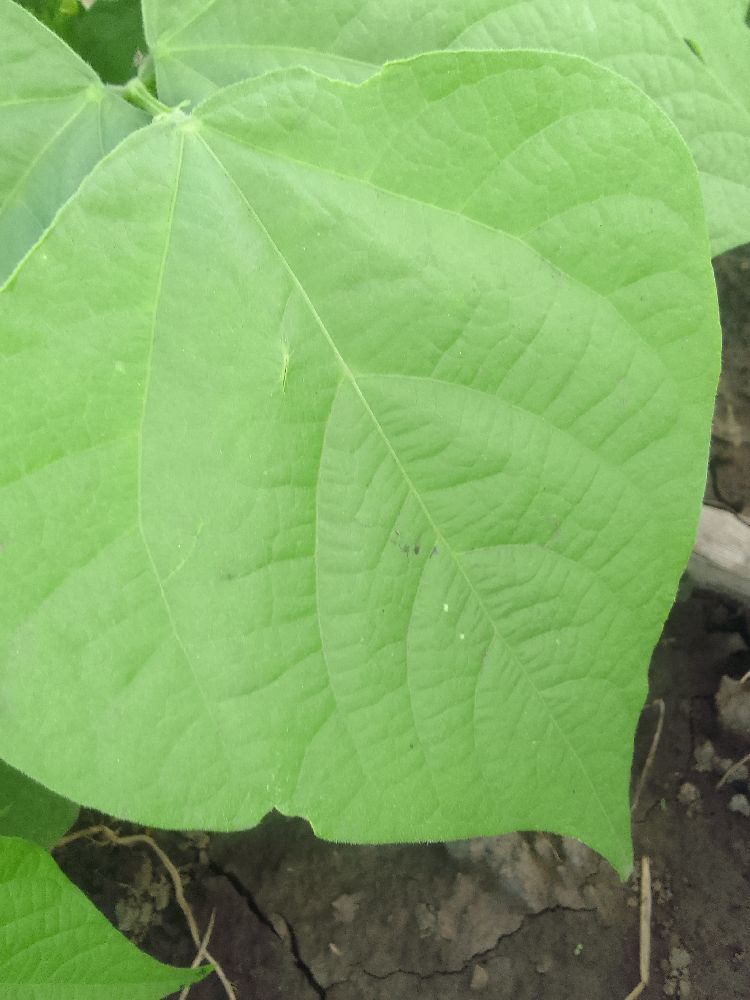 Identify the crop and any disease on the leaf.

common bean, healthy
